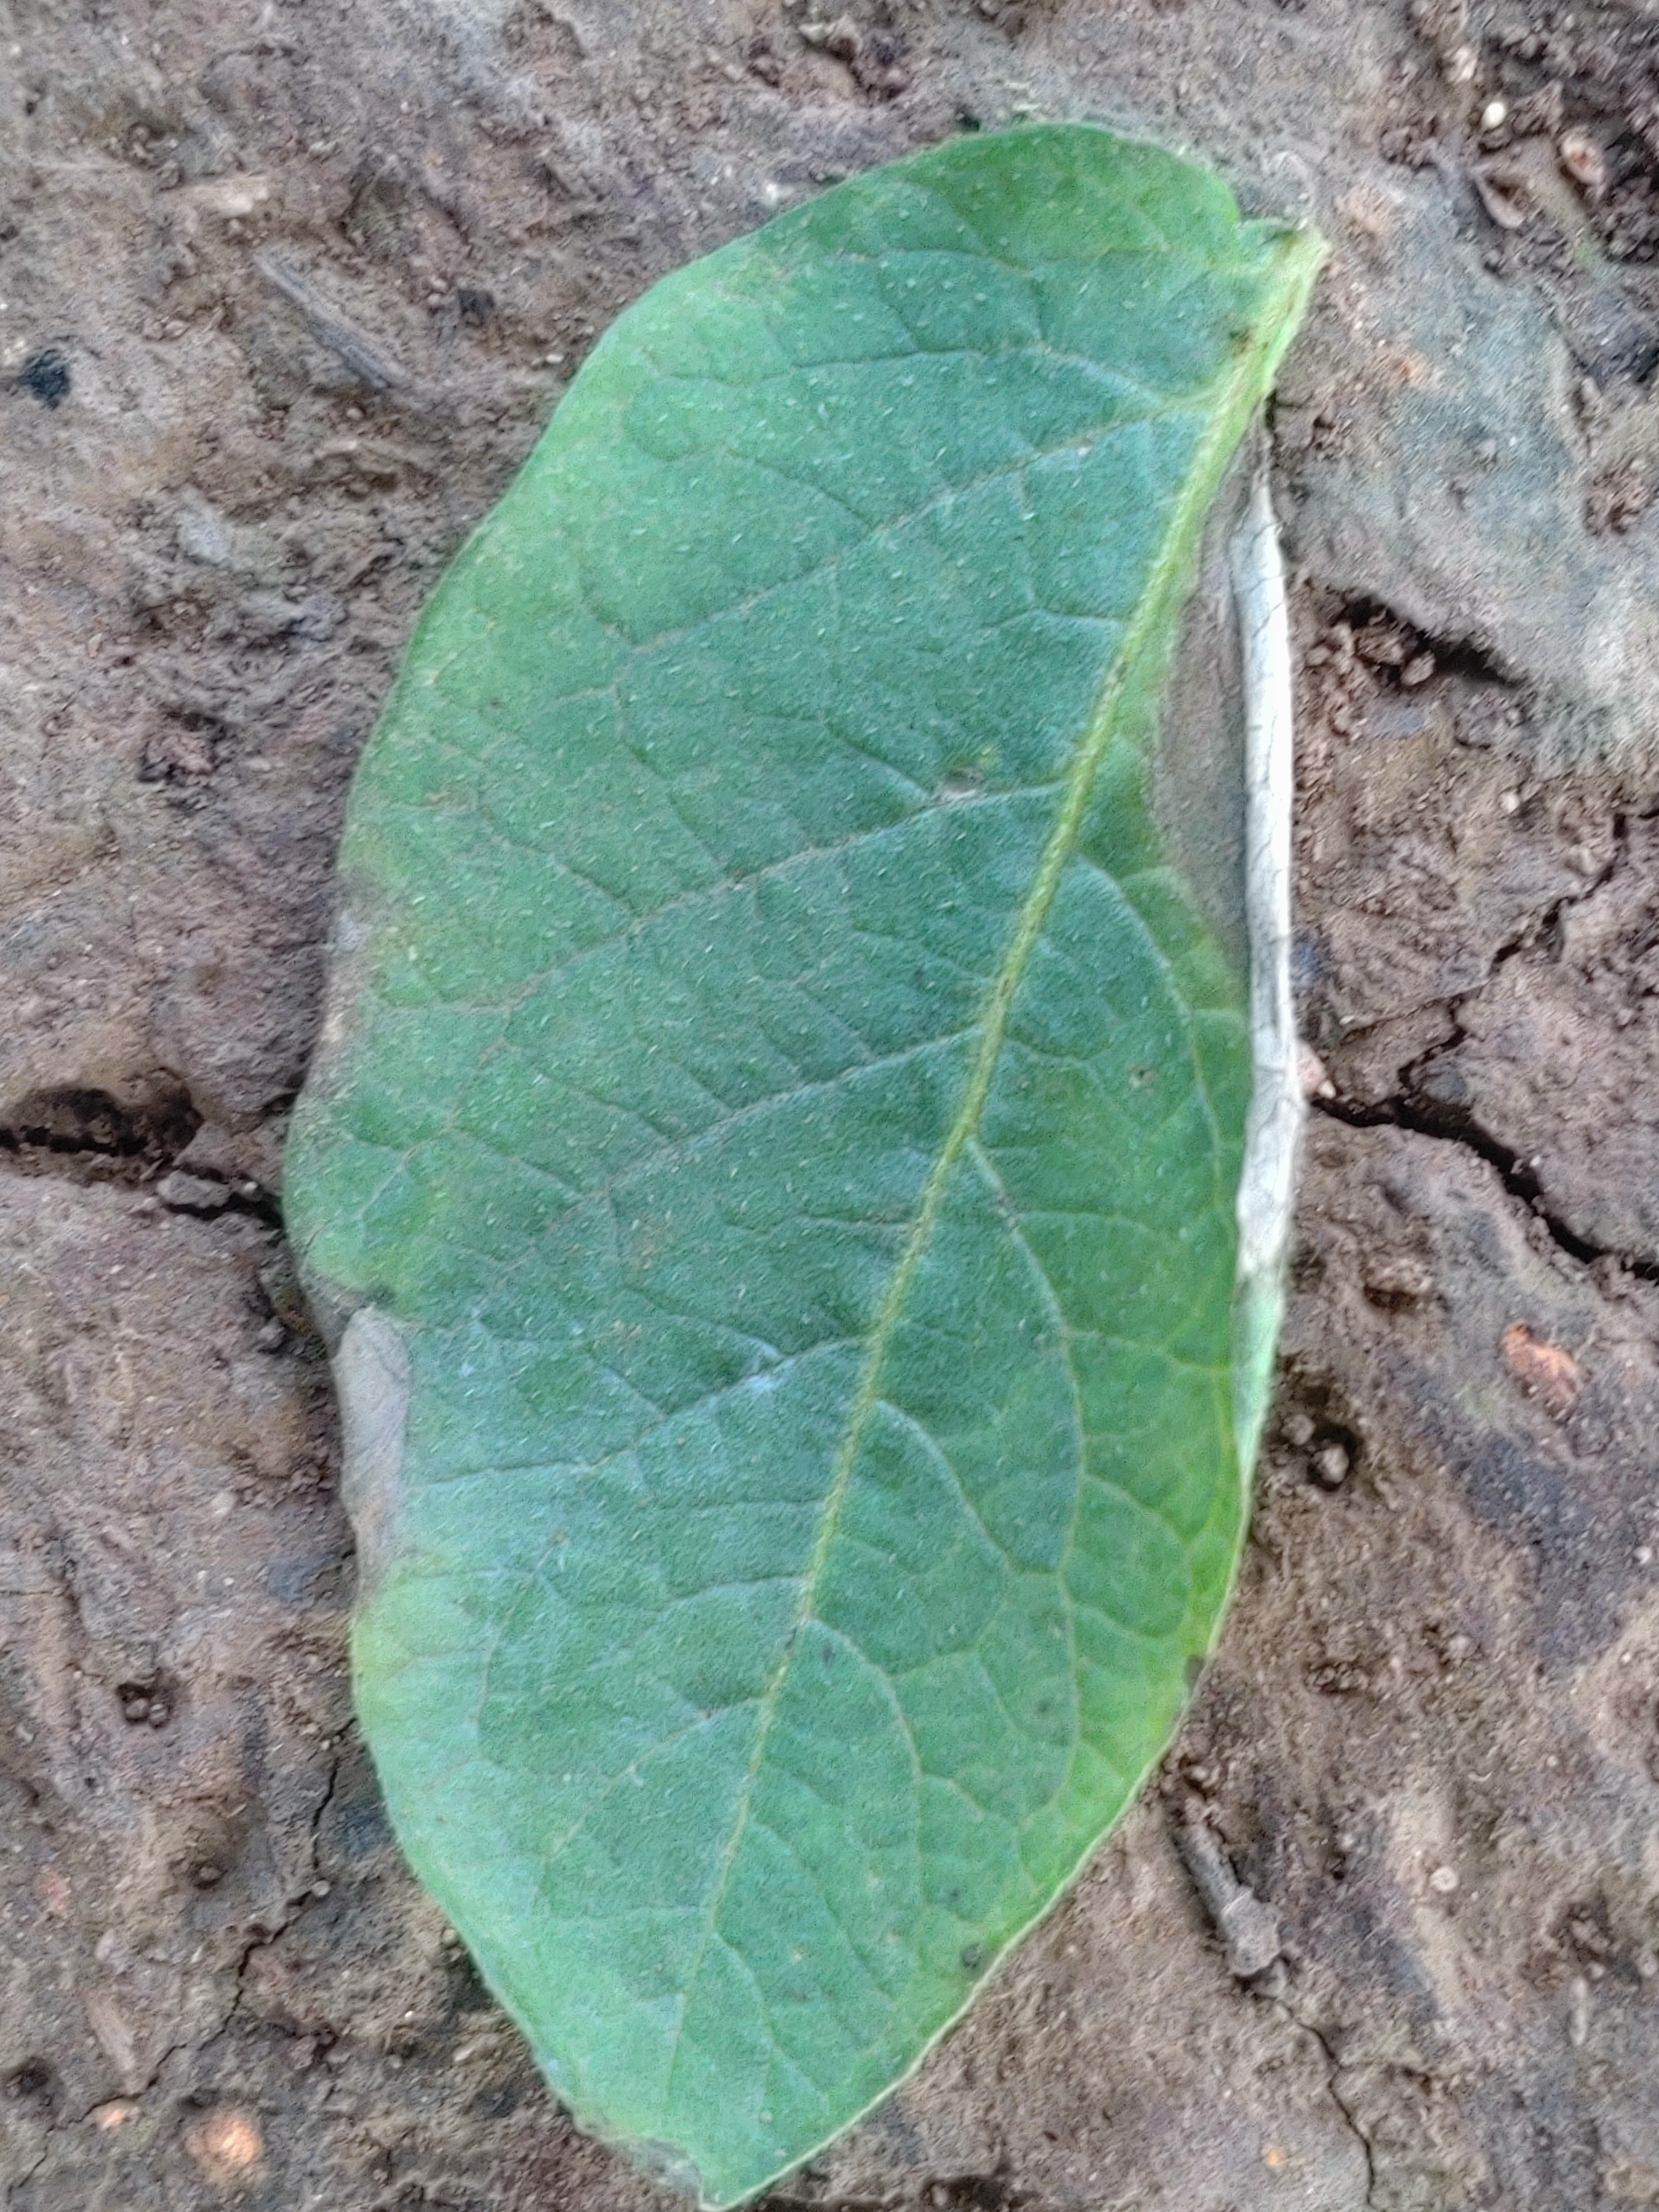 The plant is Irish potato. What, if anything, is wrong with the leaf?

early blight
